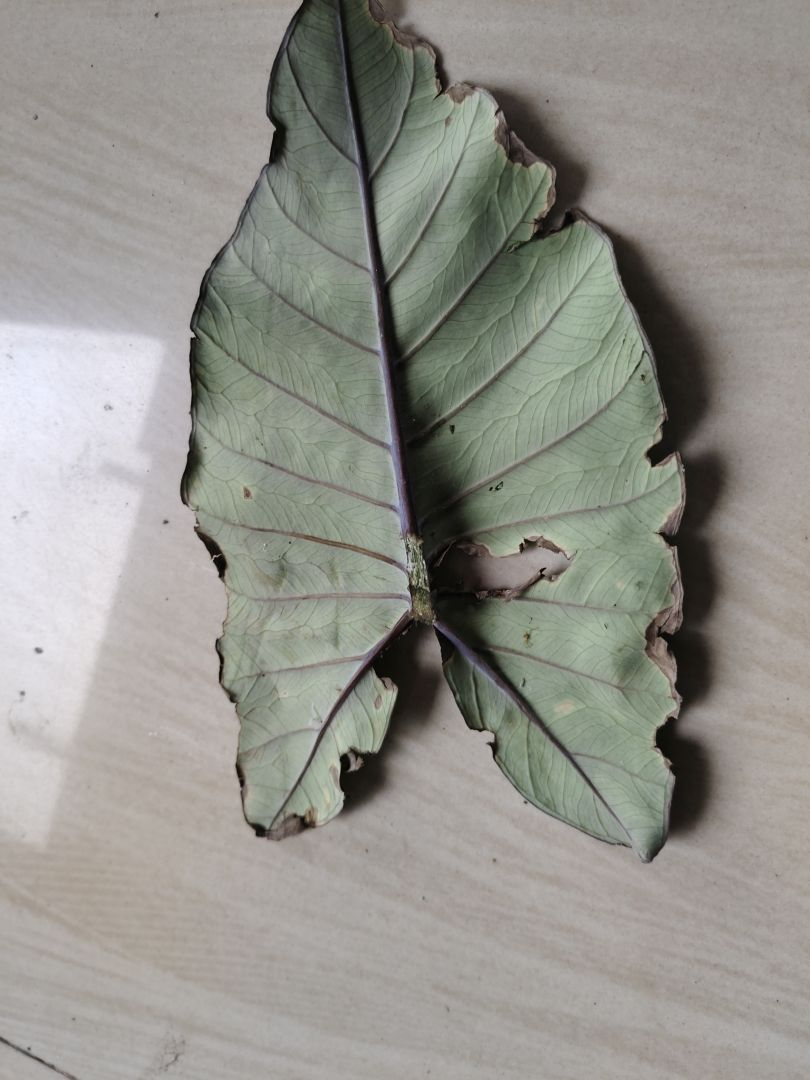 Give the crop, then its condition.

taro, leaf blight
